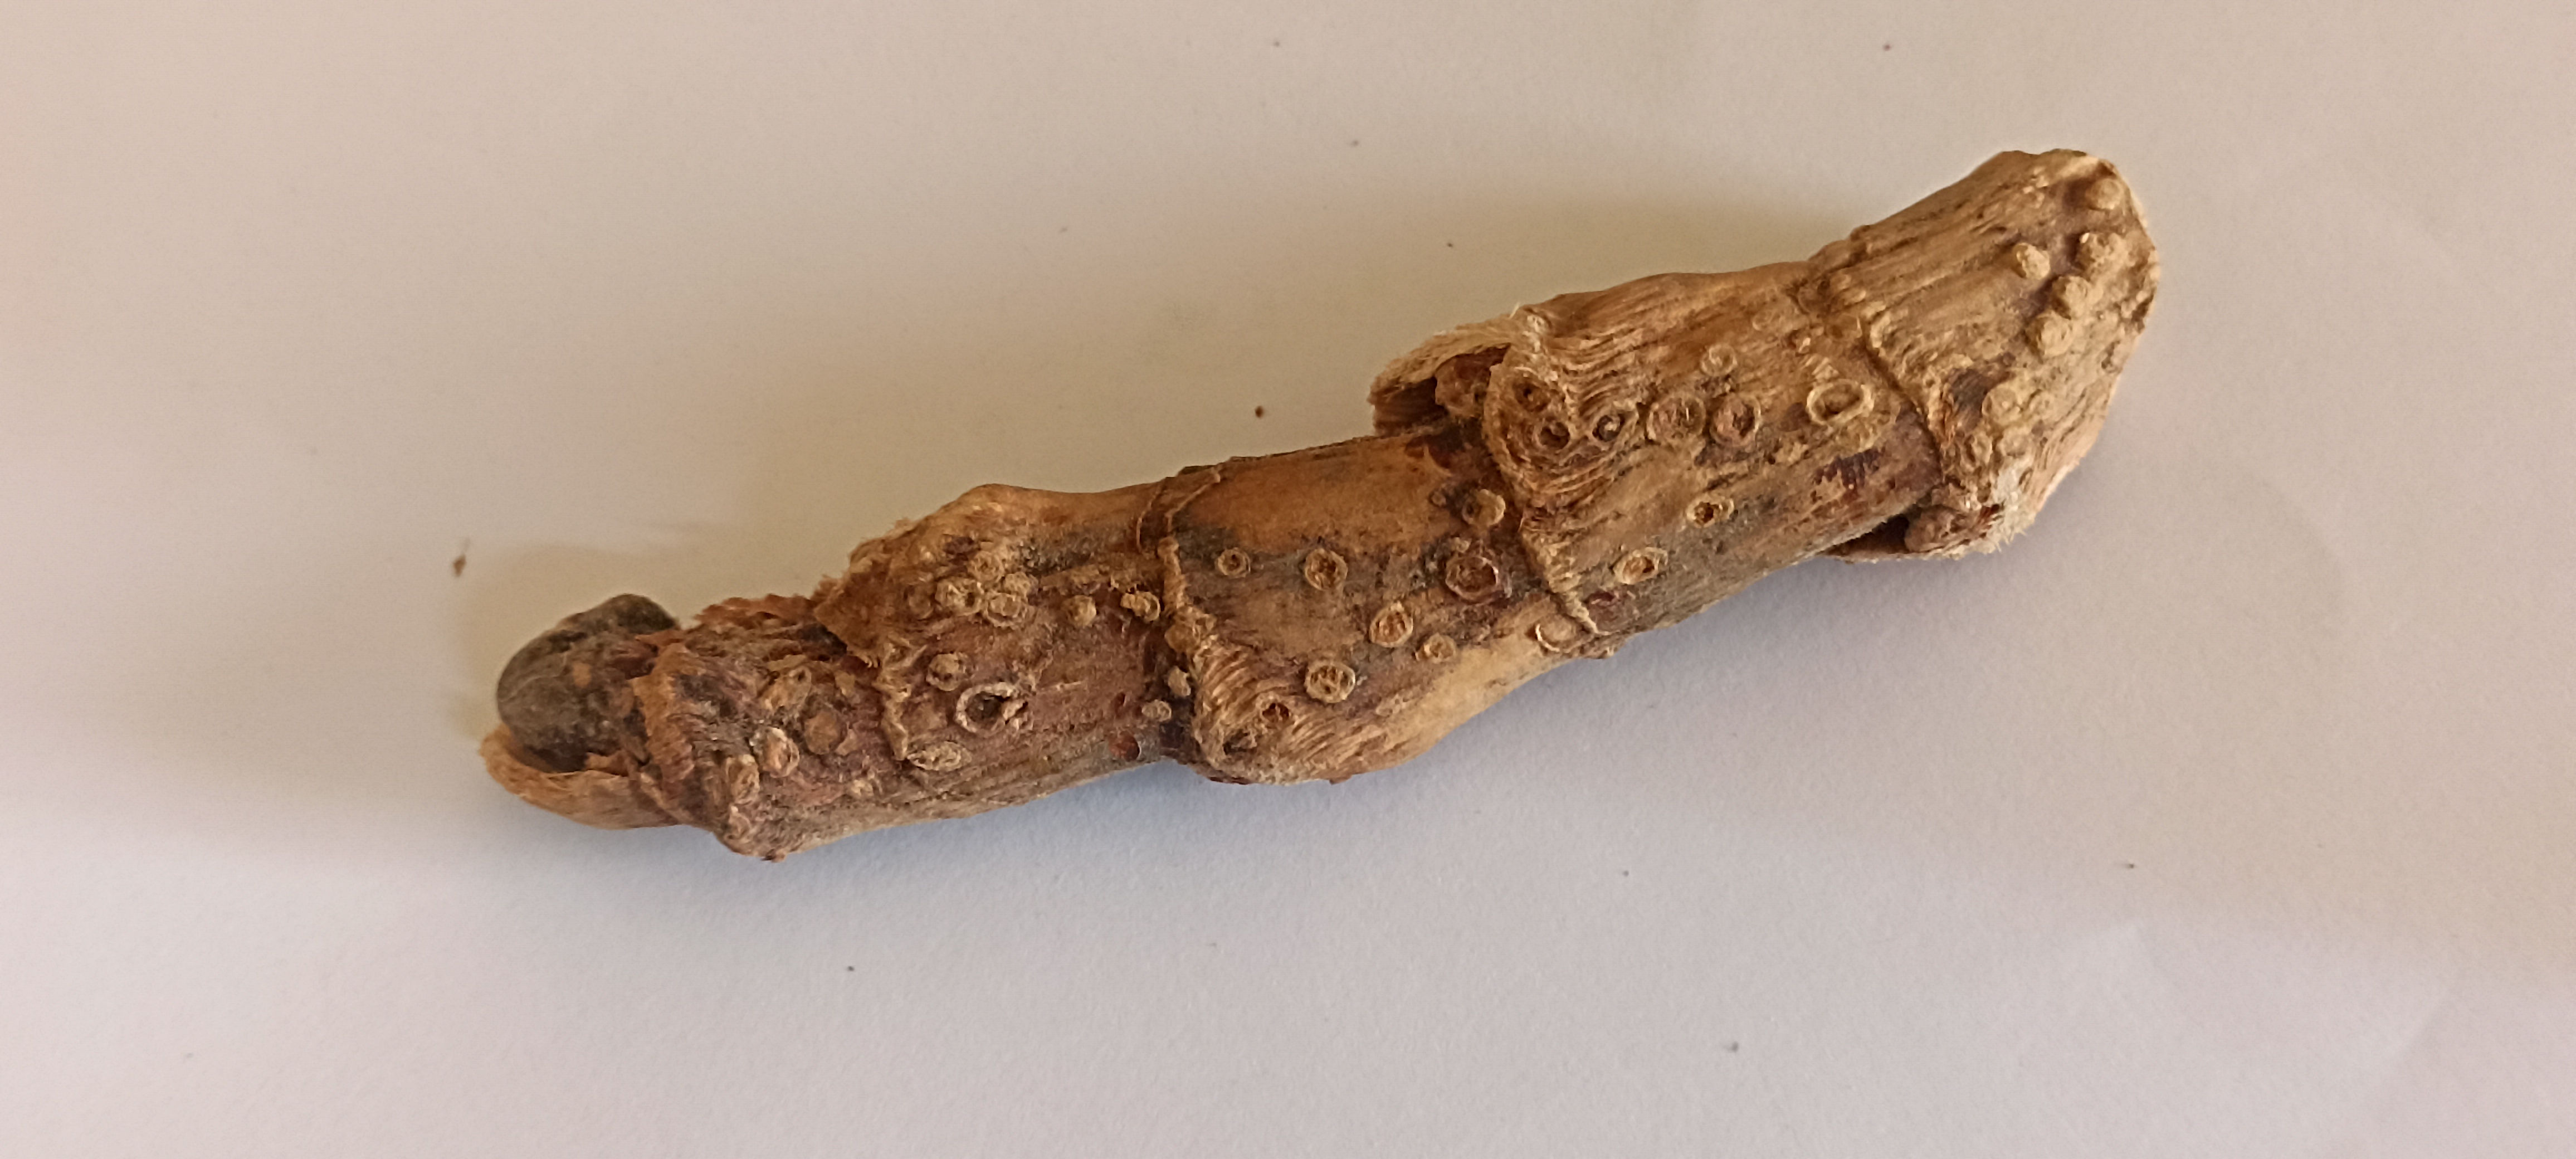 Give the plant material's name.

vekhand
